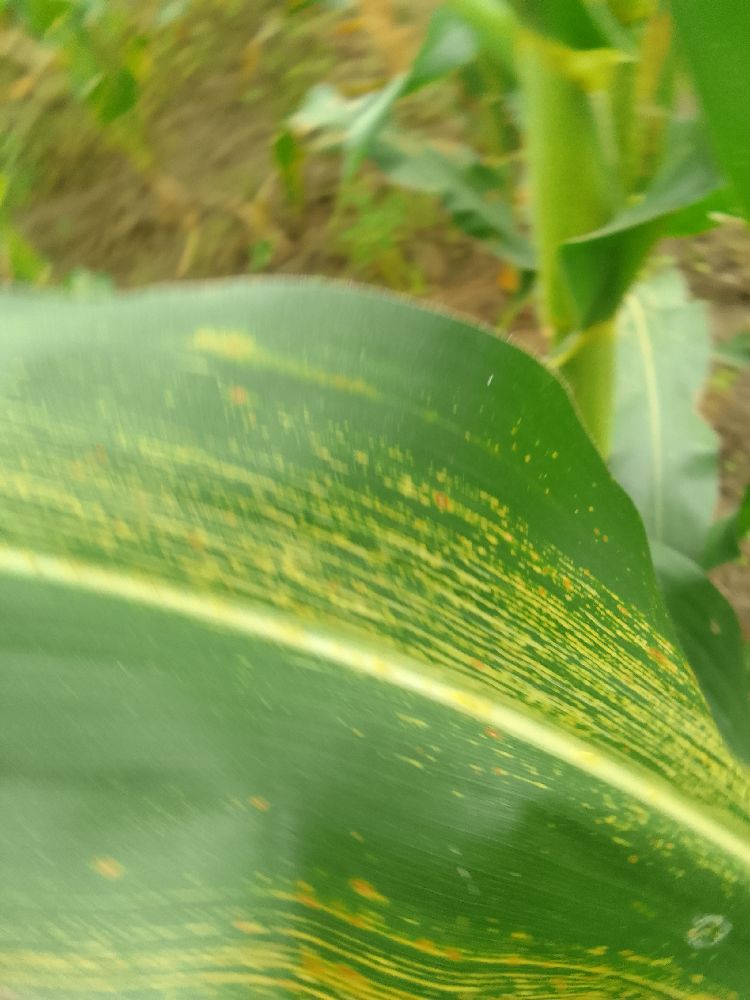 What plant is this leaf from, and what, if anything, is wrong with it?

maize, maize streak virus
